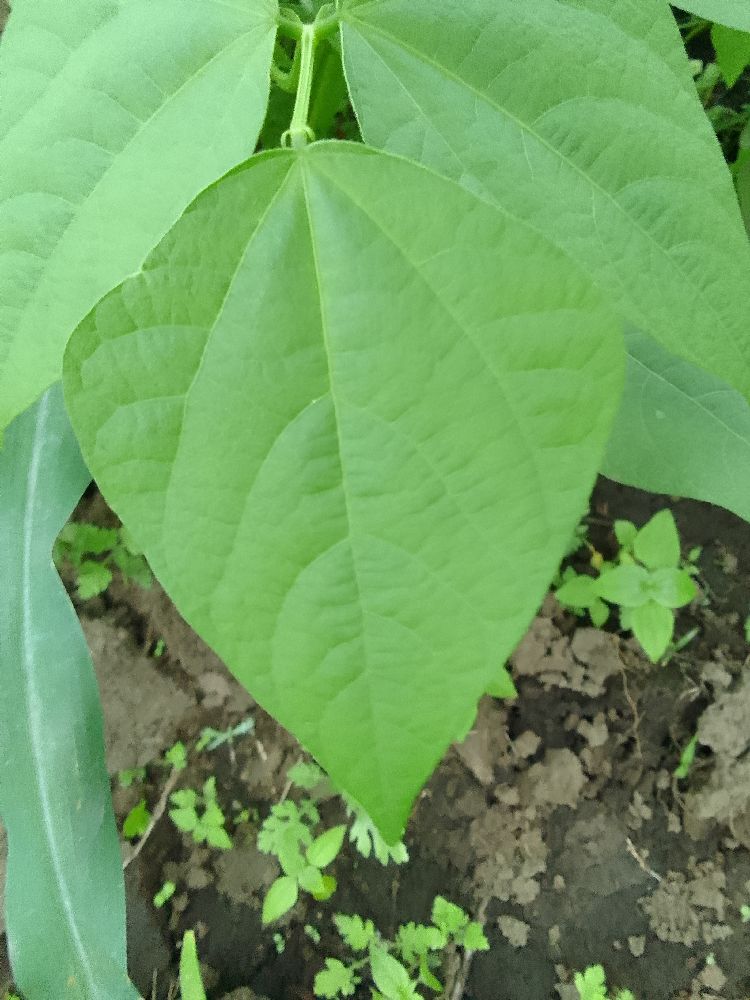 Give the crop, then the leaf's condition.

common bean, healthy
